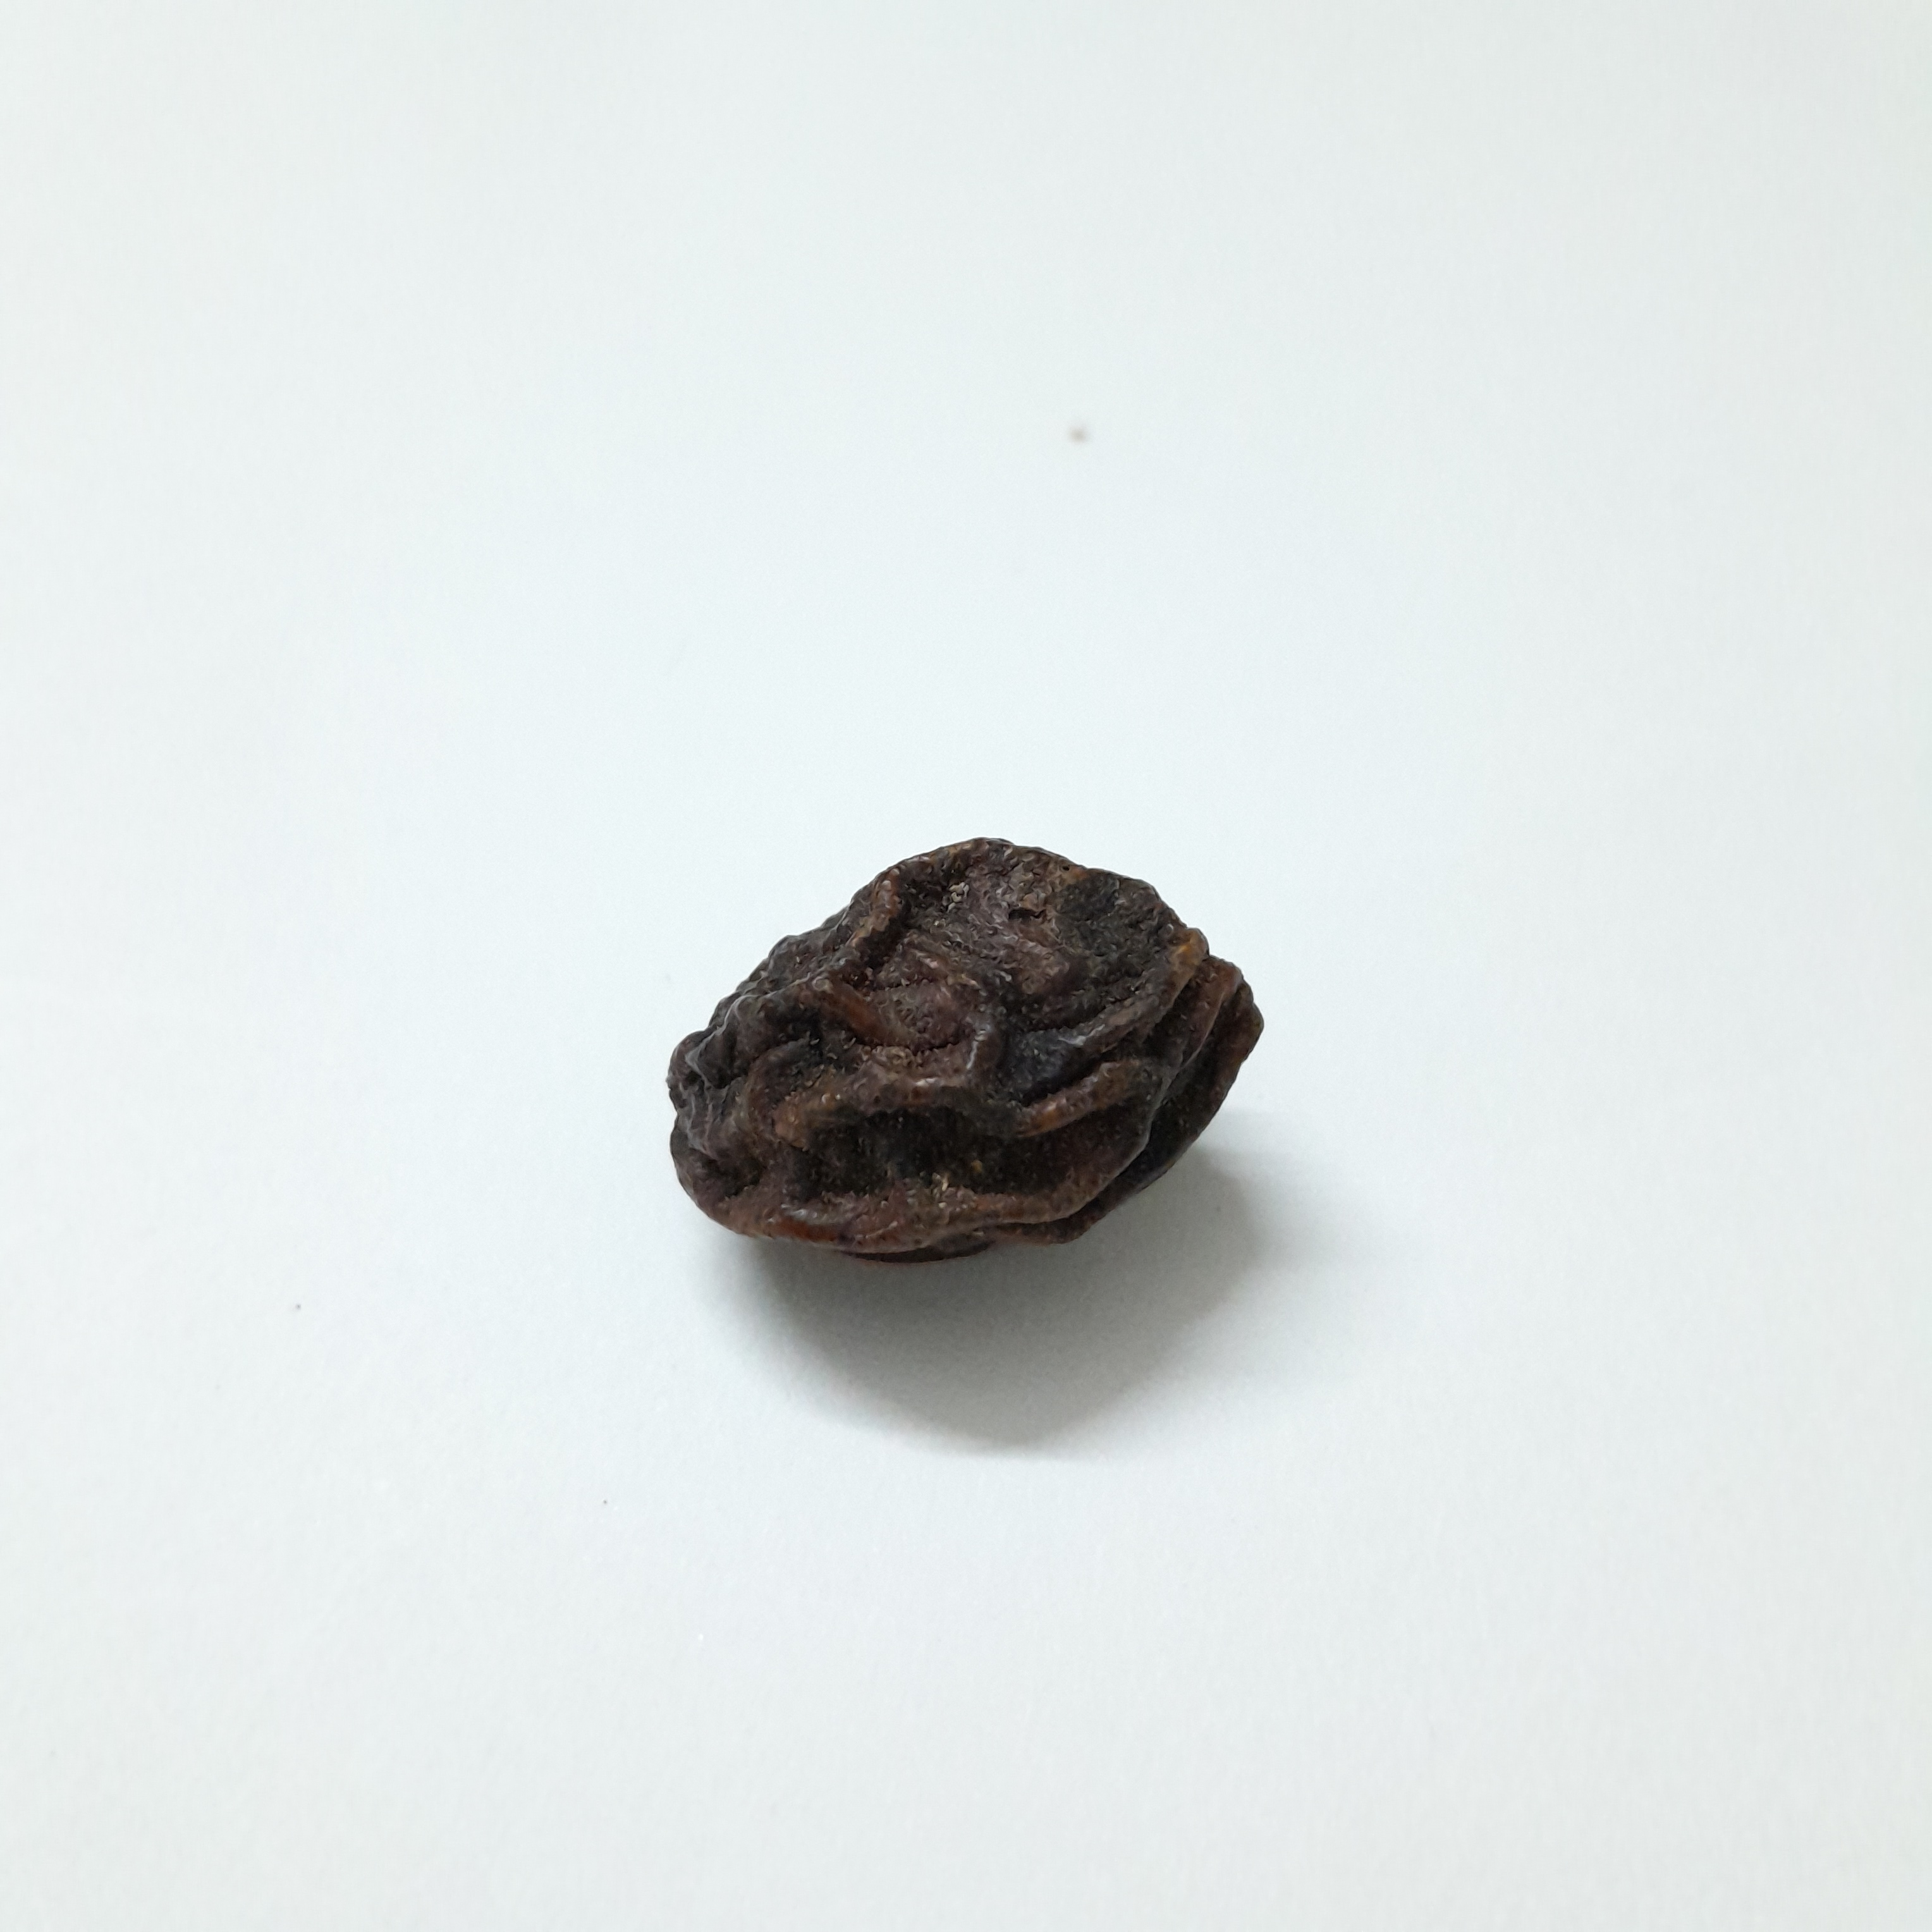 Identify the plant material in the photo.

kadukharik
